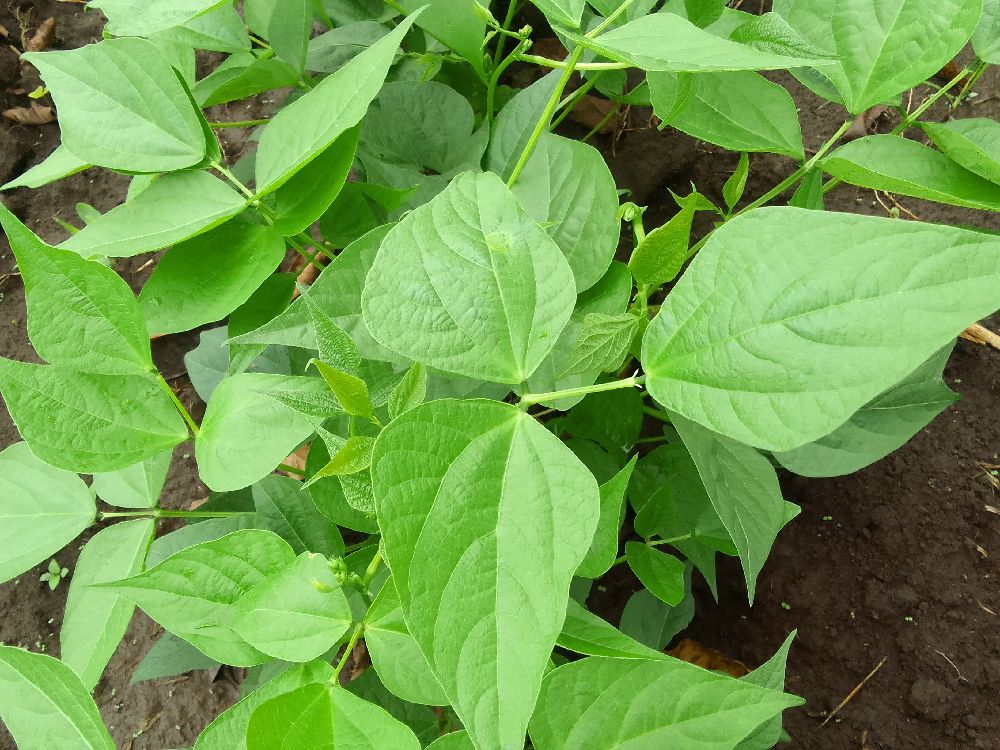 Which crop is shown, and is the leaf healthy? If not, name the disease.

common bean, healthy
